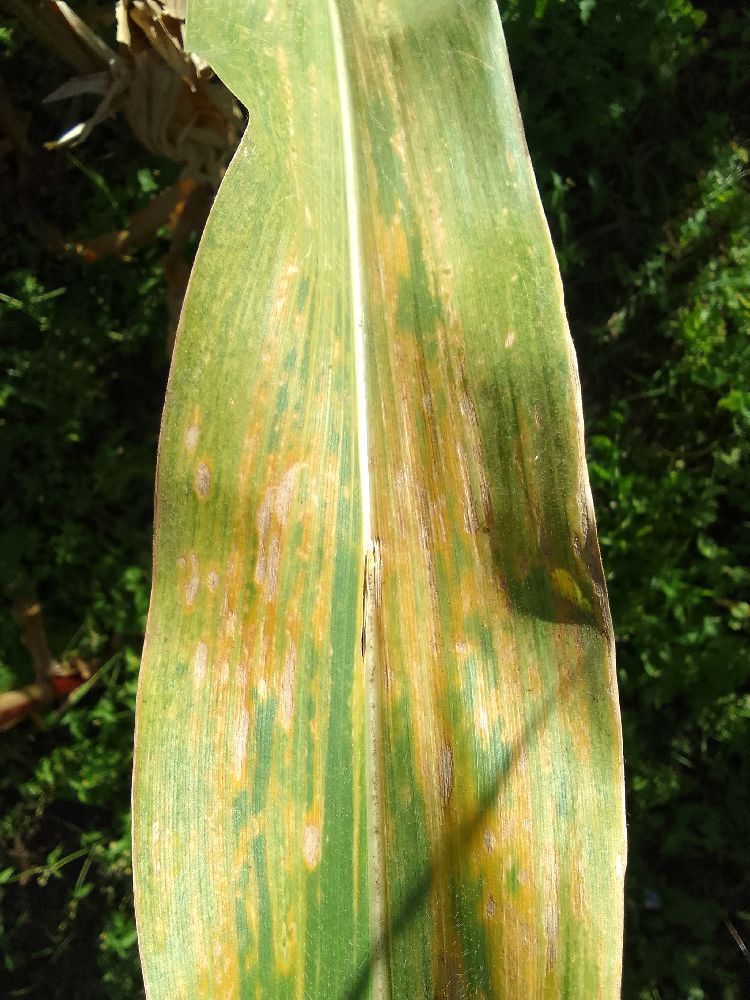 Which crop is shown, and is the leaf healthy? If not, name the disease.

maize, maize lethal necrosis
